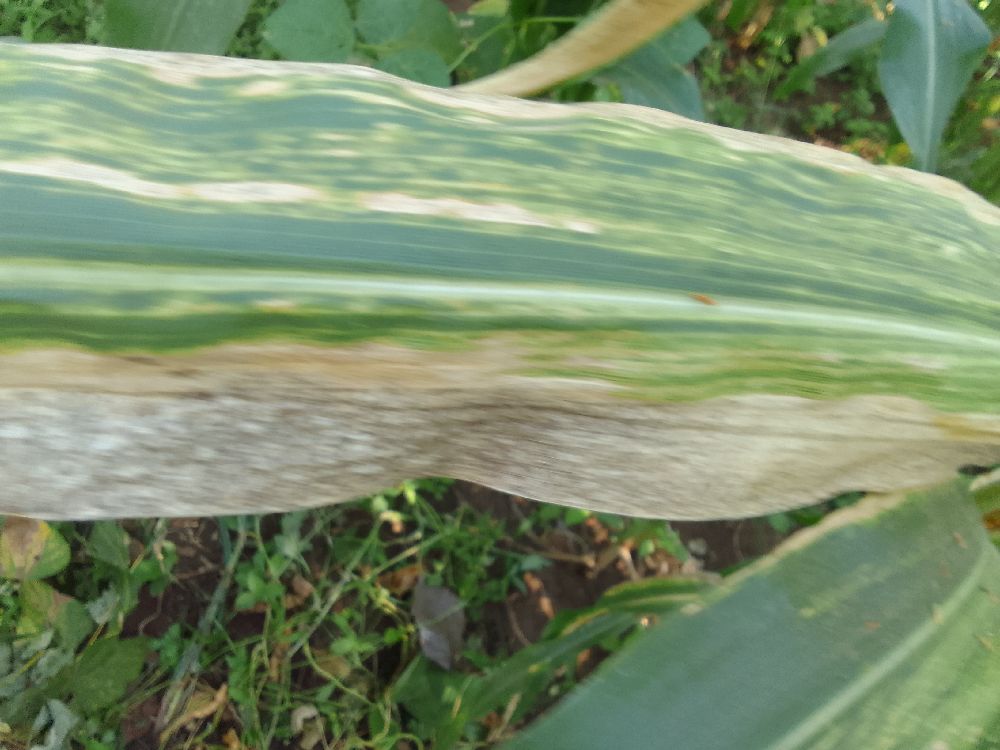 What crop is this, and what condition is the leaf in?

maize, maize lethal necrosis
